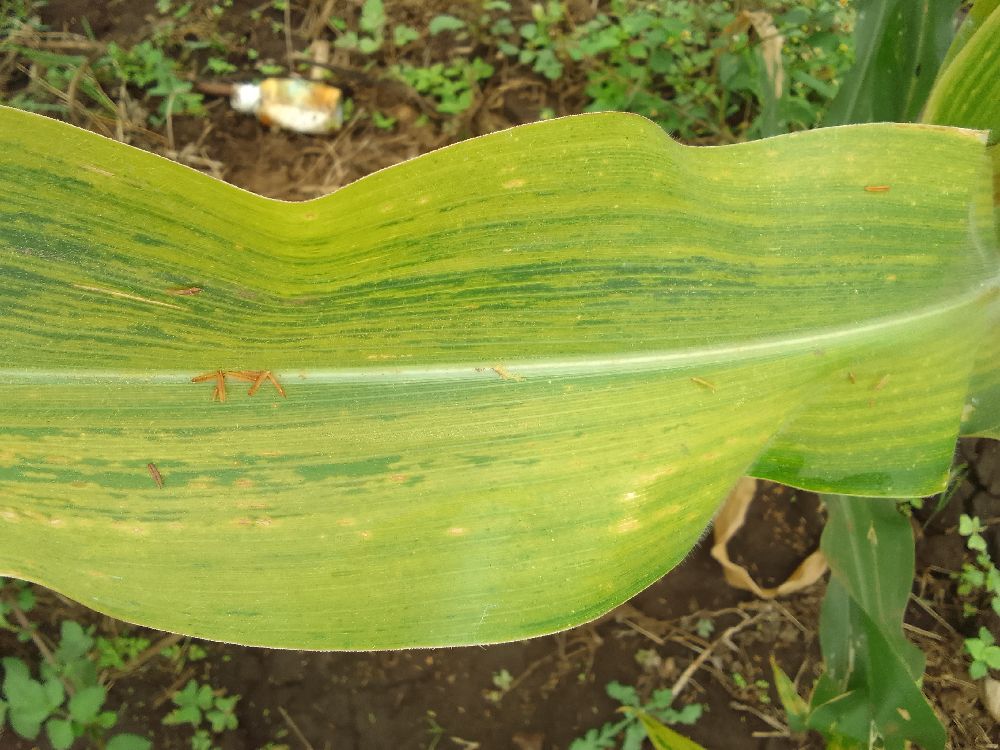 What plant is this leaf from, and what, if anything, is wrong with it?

maize, maize lethal necrosis
